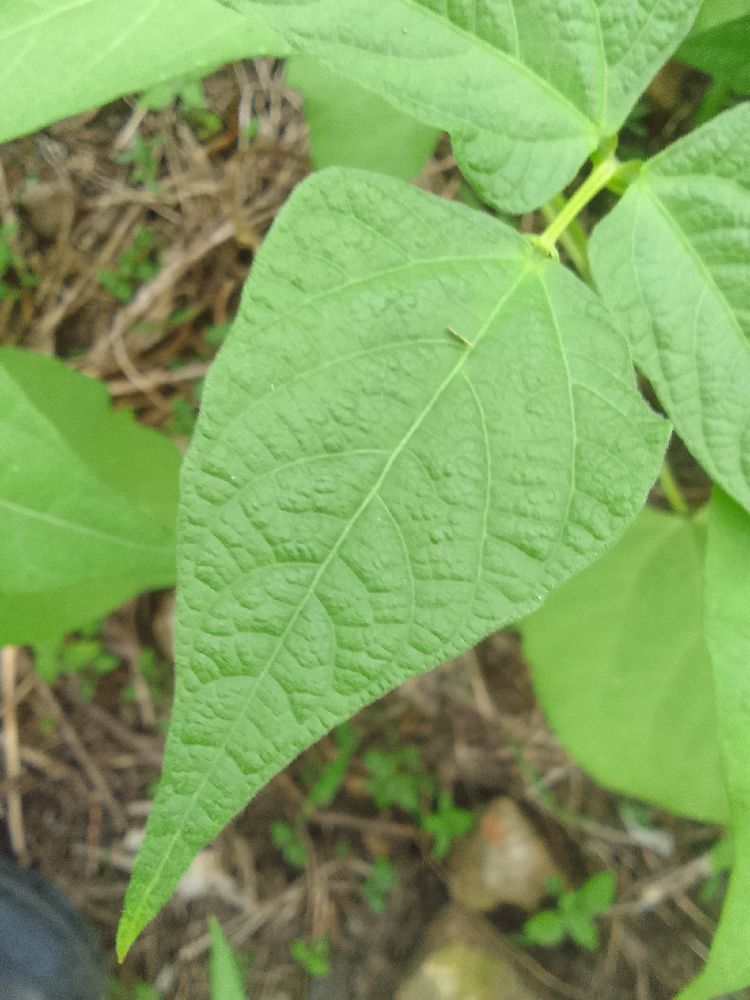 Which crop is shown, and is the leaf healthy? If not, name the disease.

common bean, healthy
